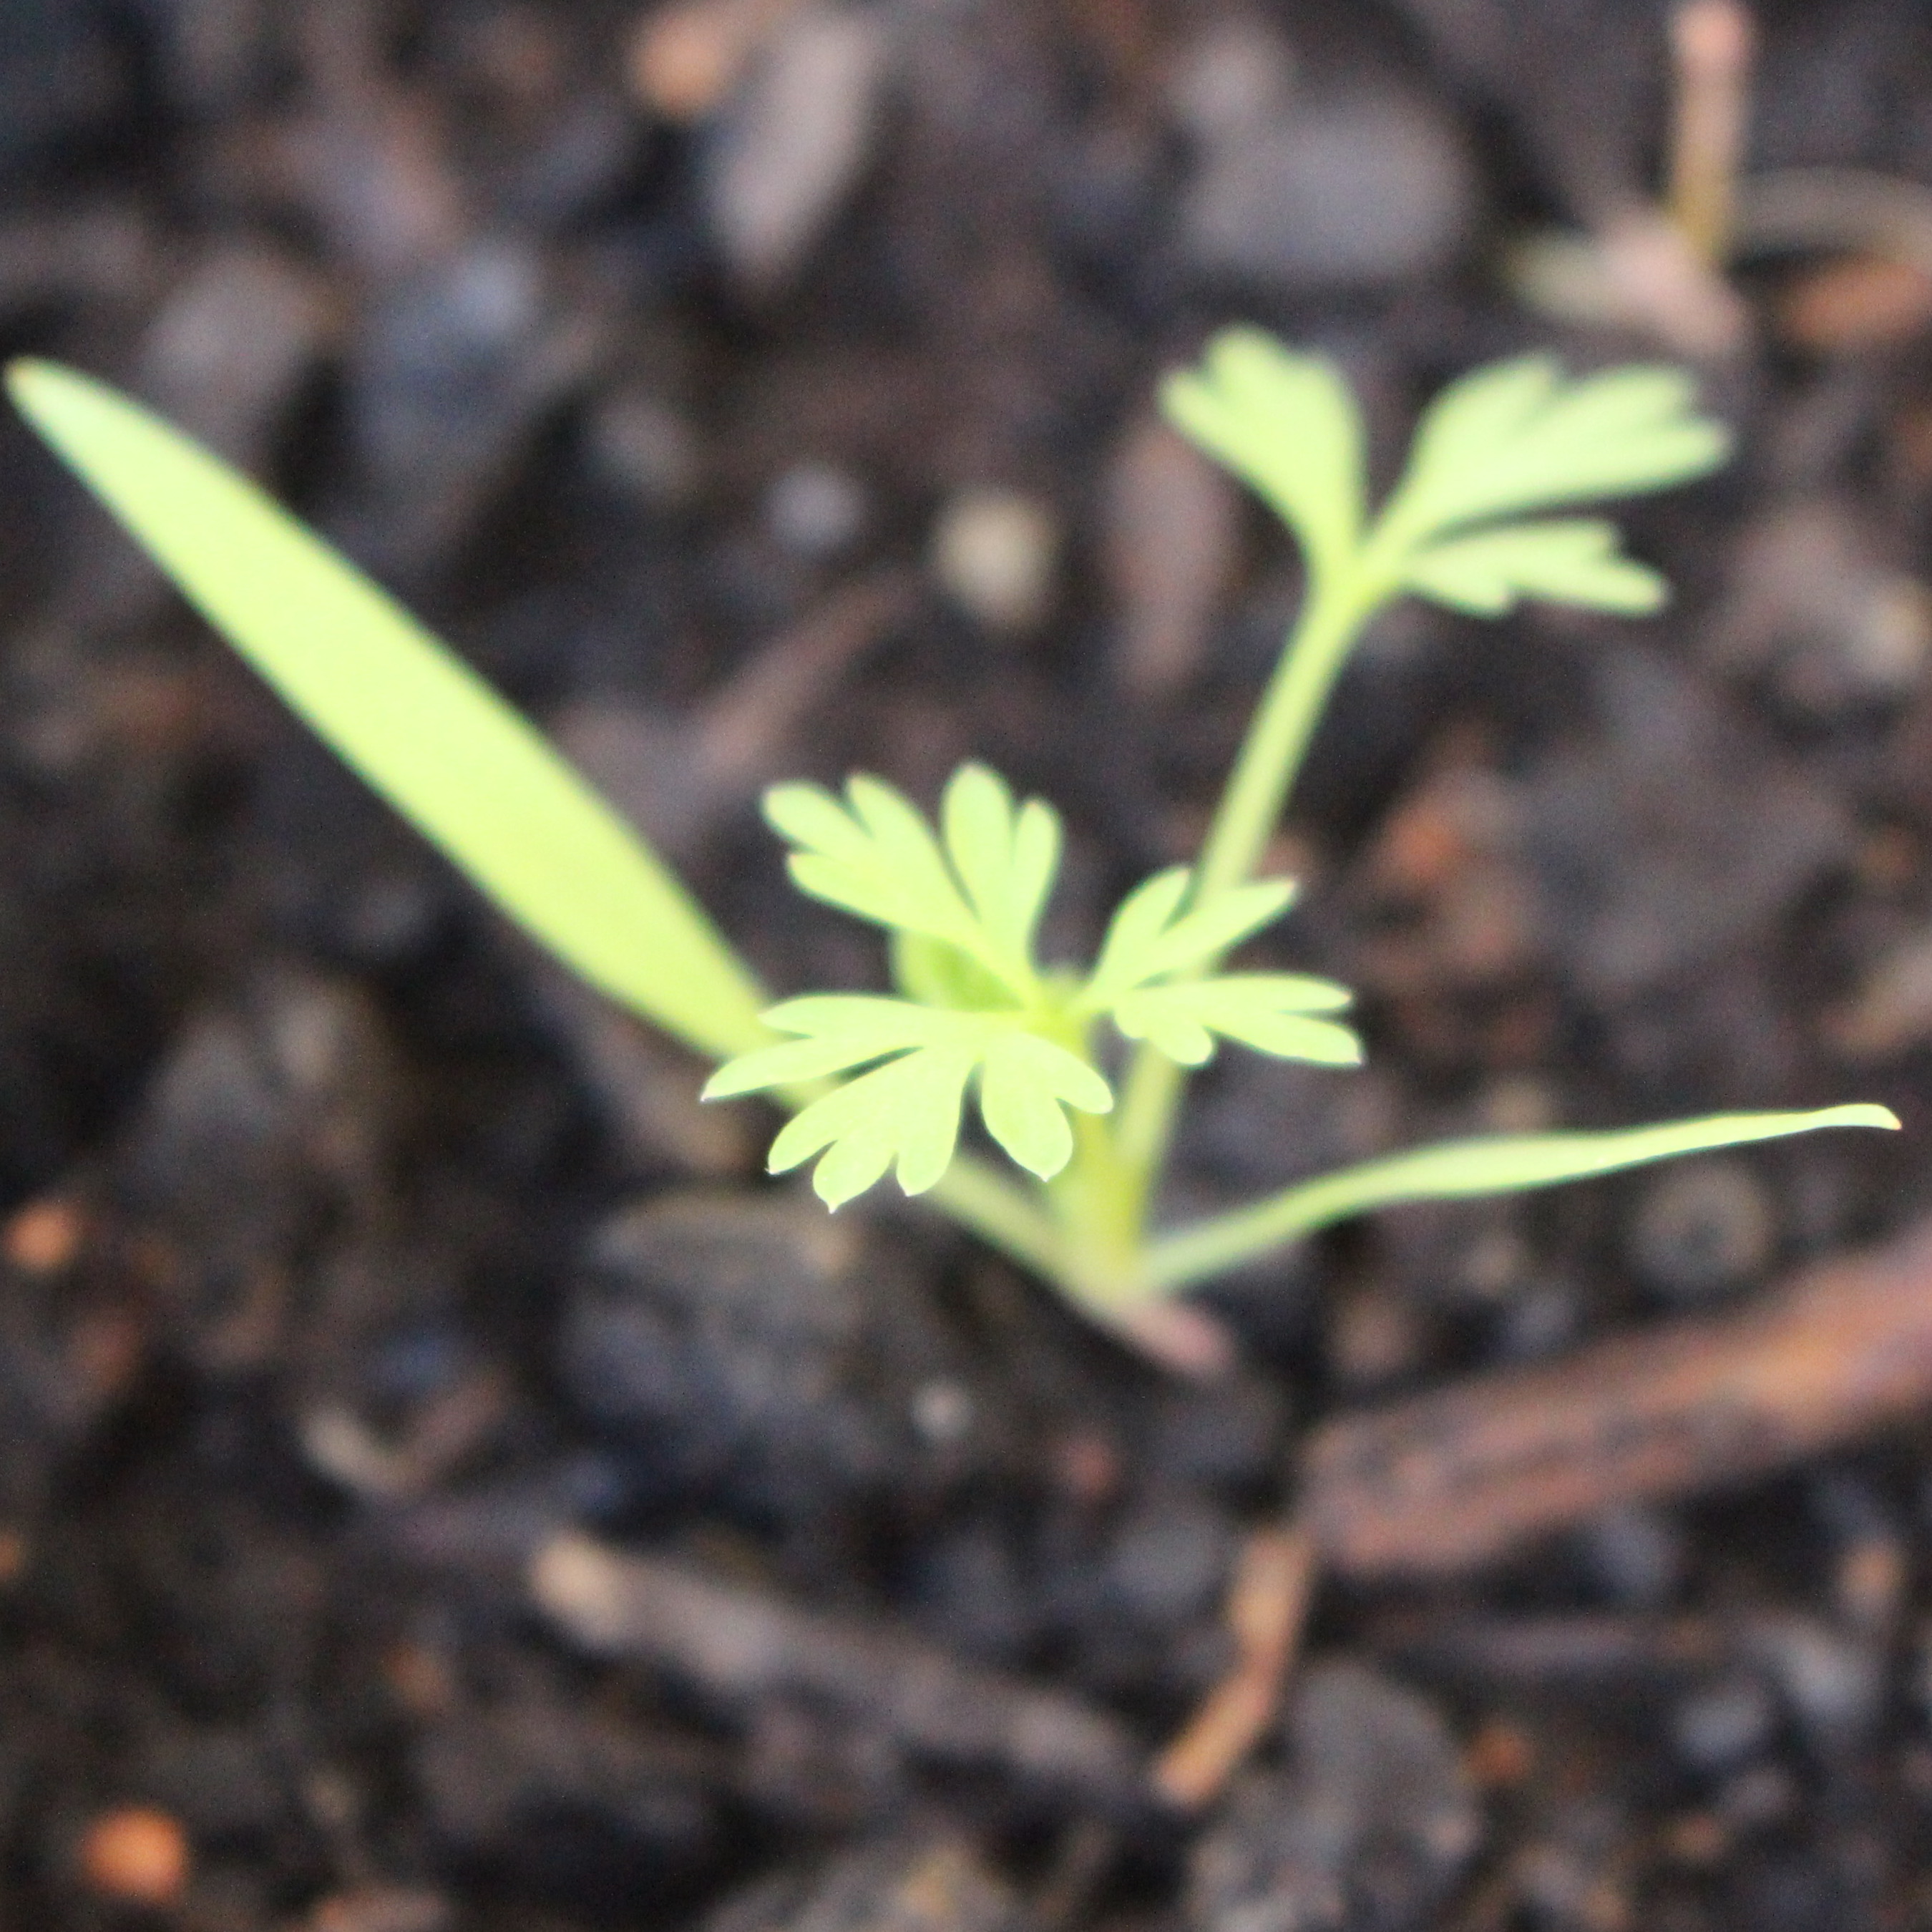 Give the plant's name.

Fumaria officinalis
